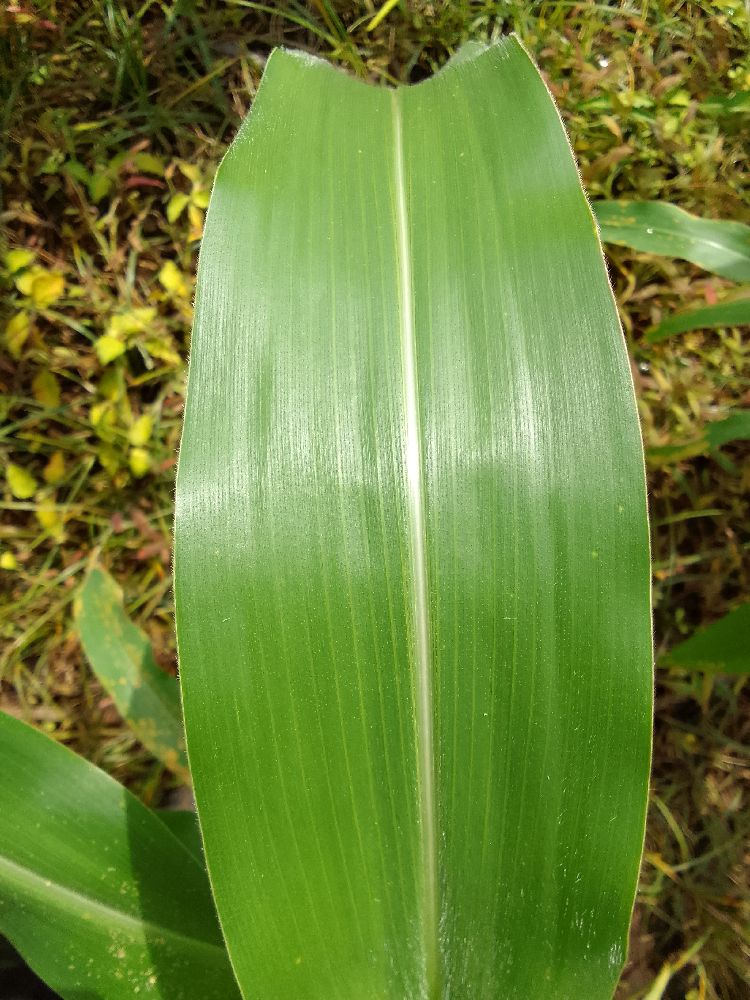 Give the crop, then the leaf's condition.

maize, healthy
